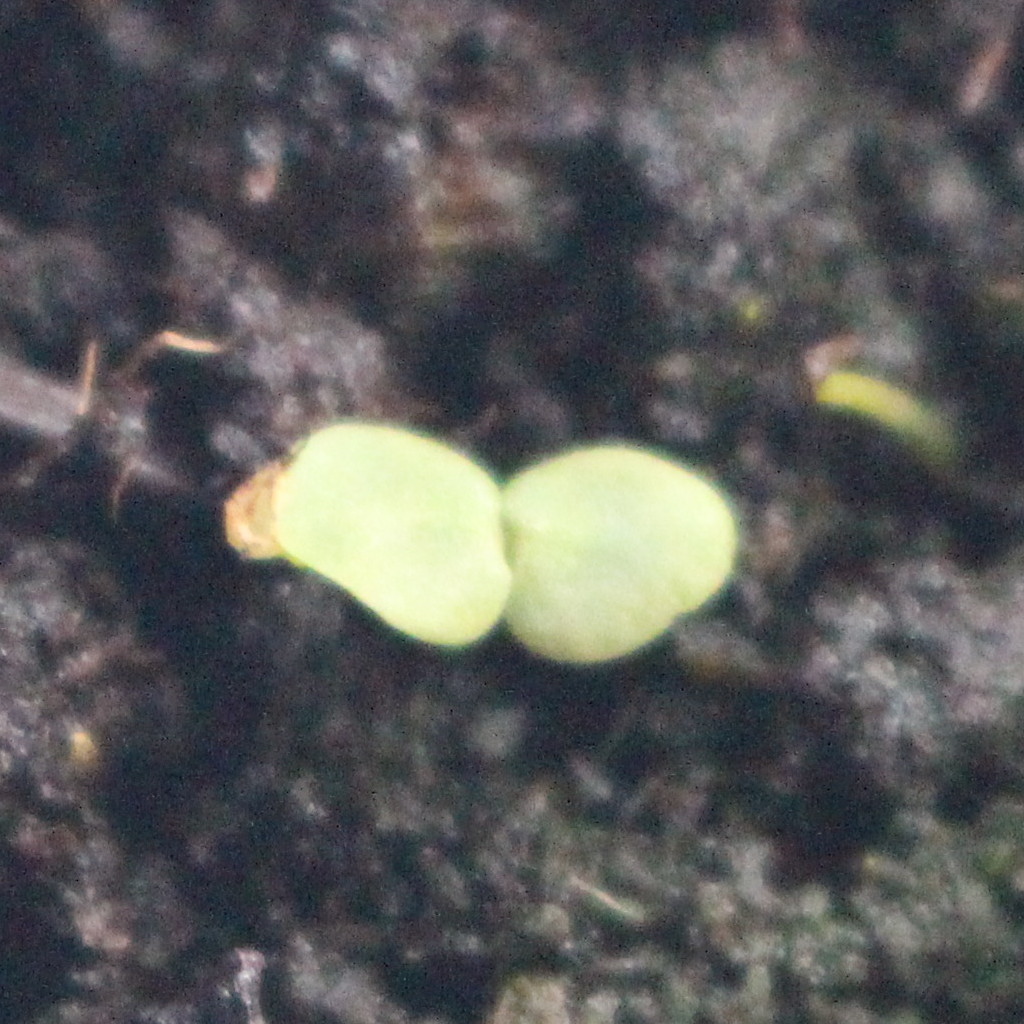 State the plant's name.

Veronica persica
